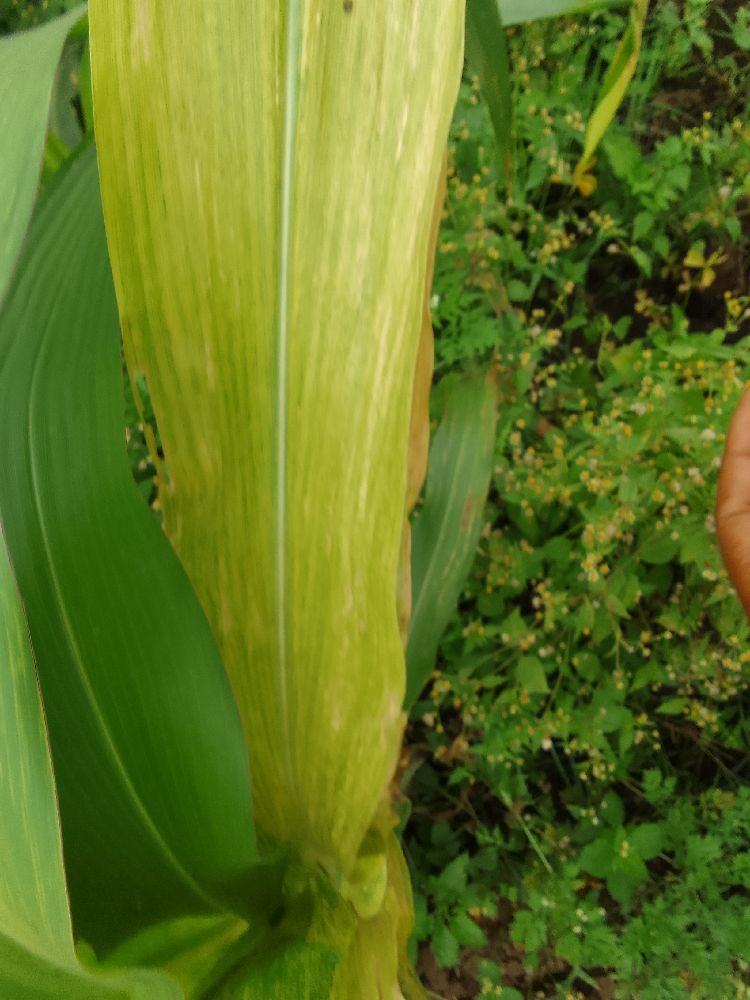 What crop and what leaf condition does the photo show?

maize, maize lethal necrosis
